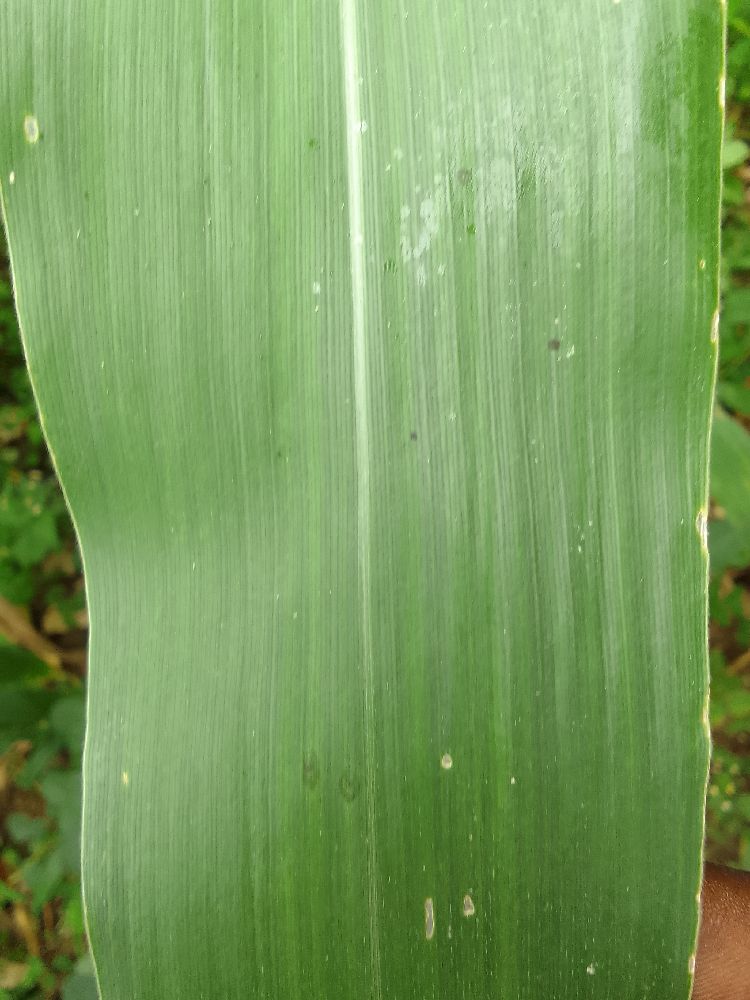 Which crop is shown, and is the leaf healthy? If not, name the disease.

maize, healthy
